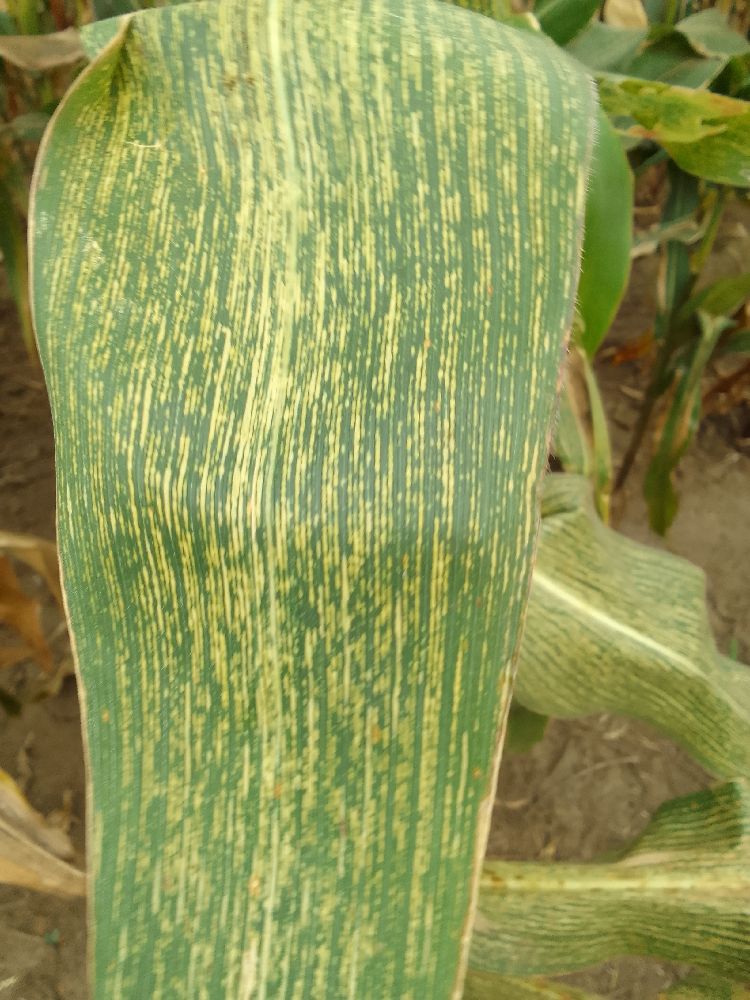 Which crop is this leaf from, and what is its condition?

maize, maize streak virus
